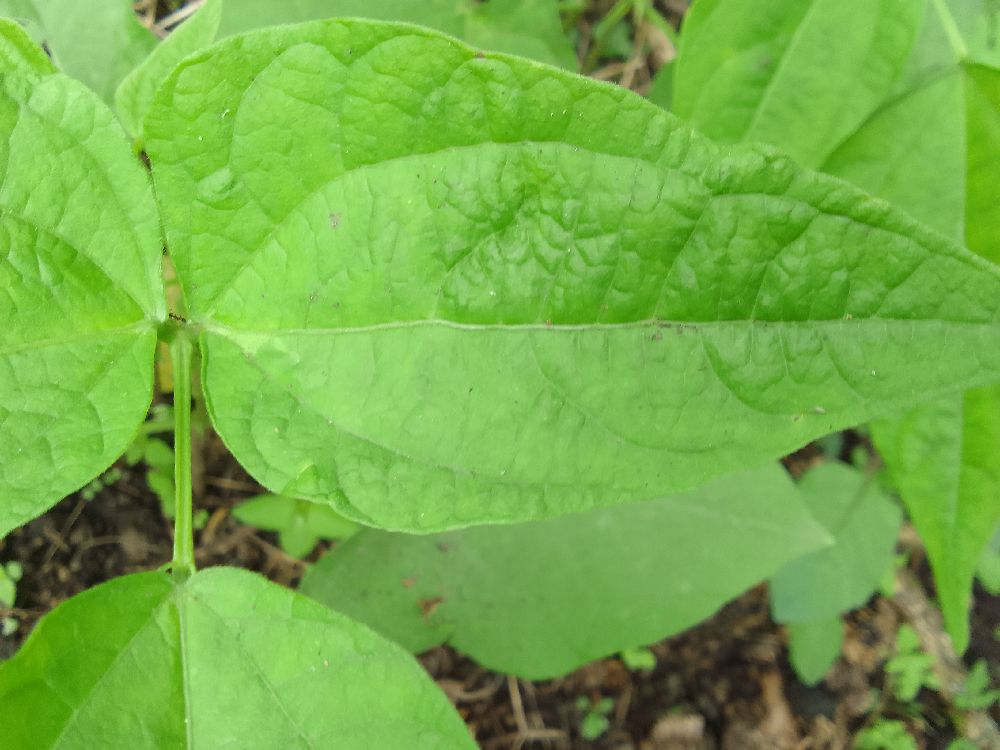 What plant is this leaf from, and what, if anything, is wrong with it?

common bean, healthy
